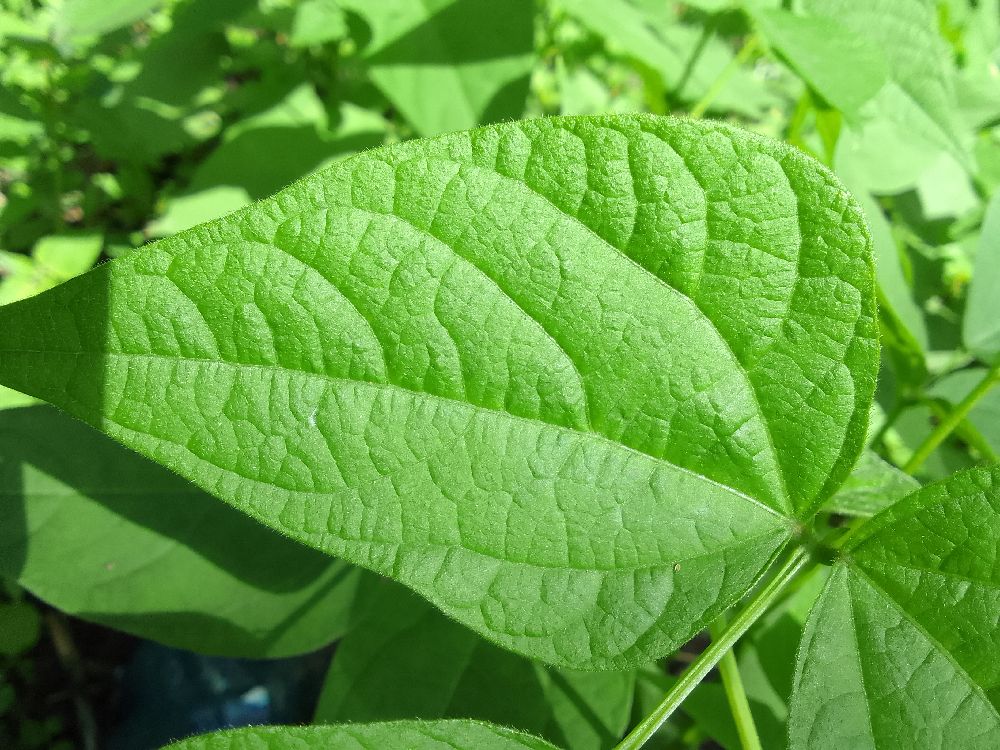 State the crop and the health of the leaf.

common bean, healthy
